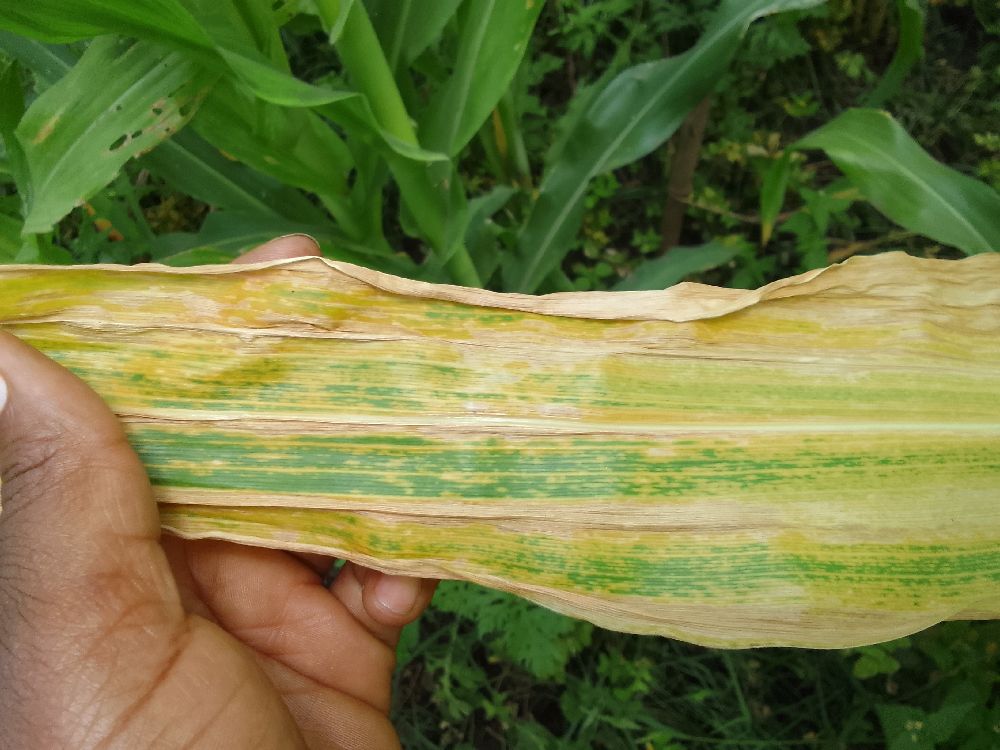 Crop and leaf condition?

maize, maize lethal necrosis
